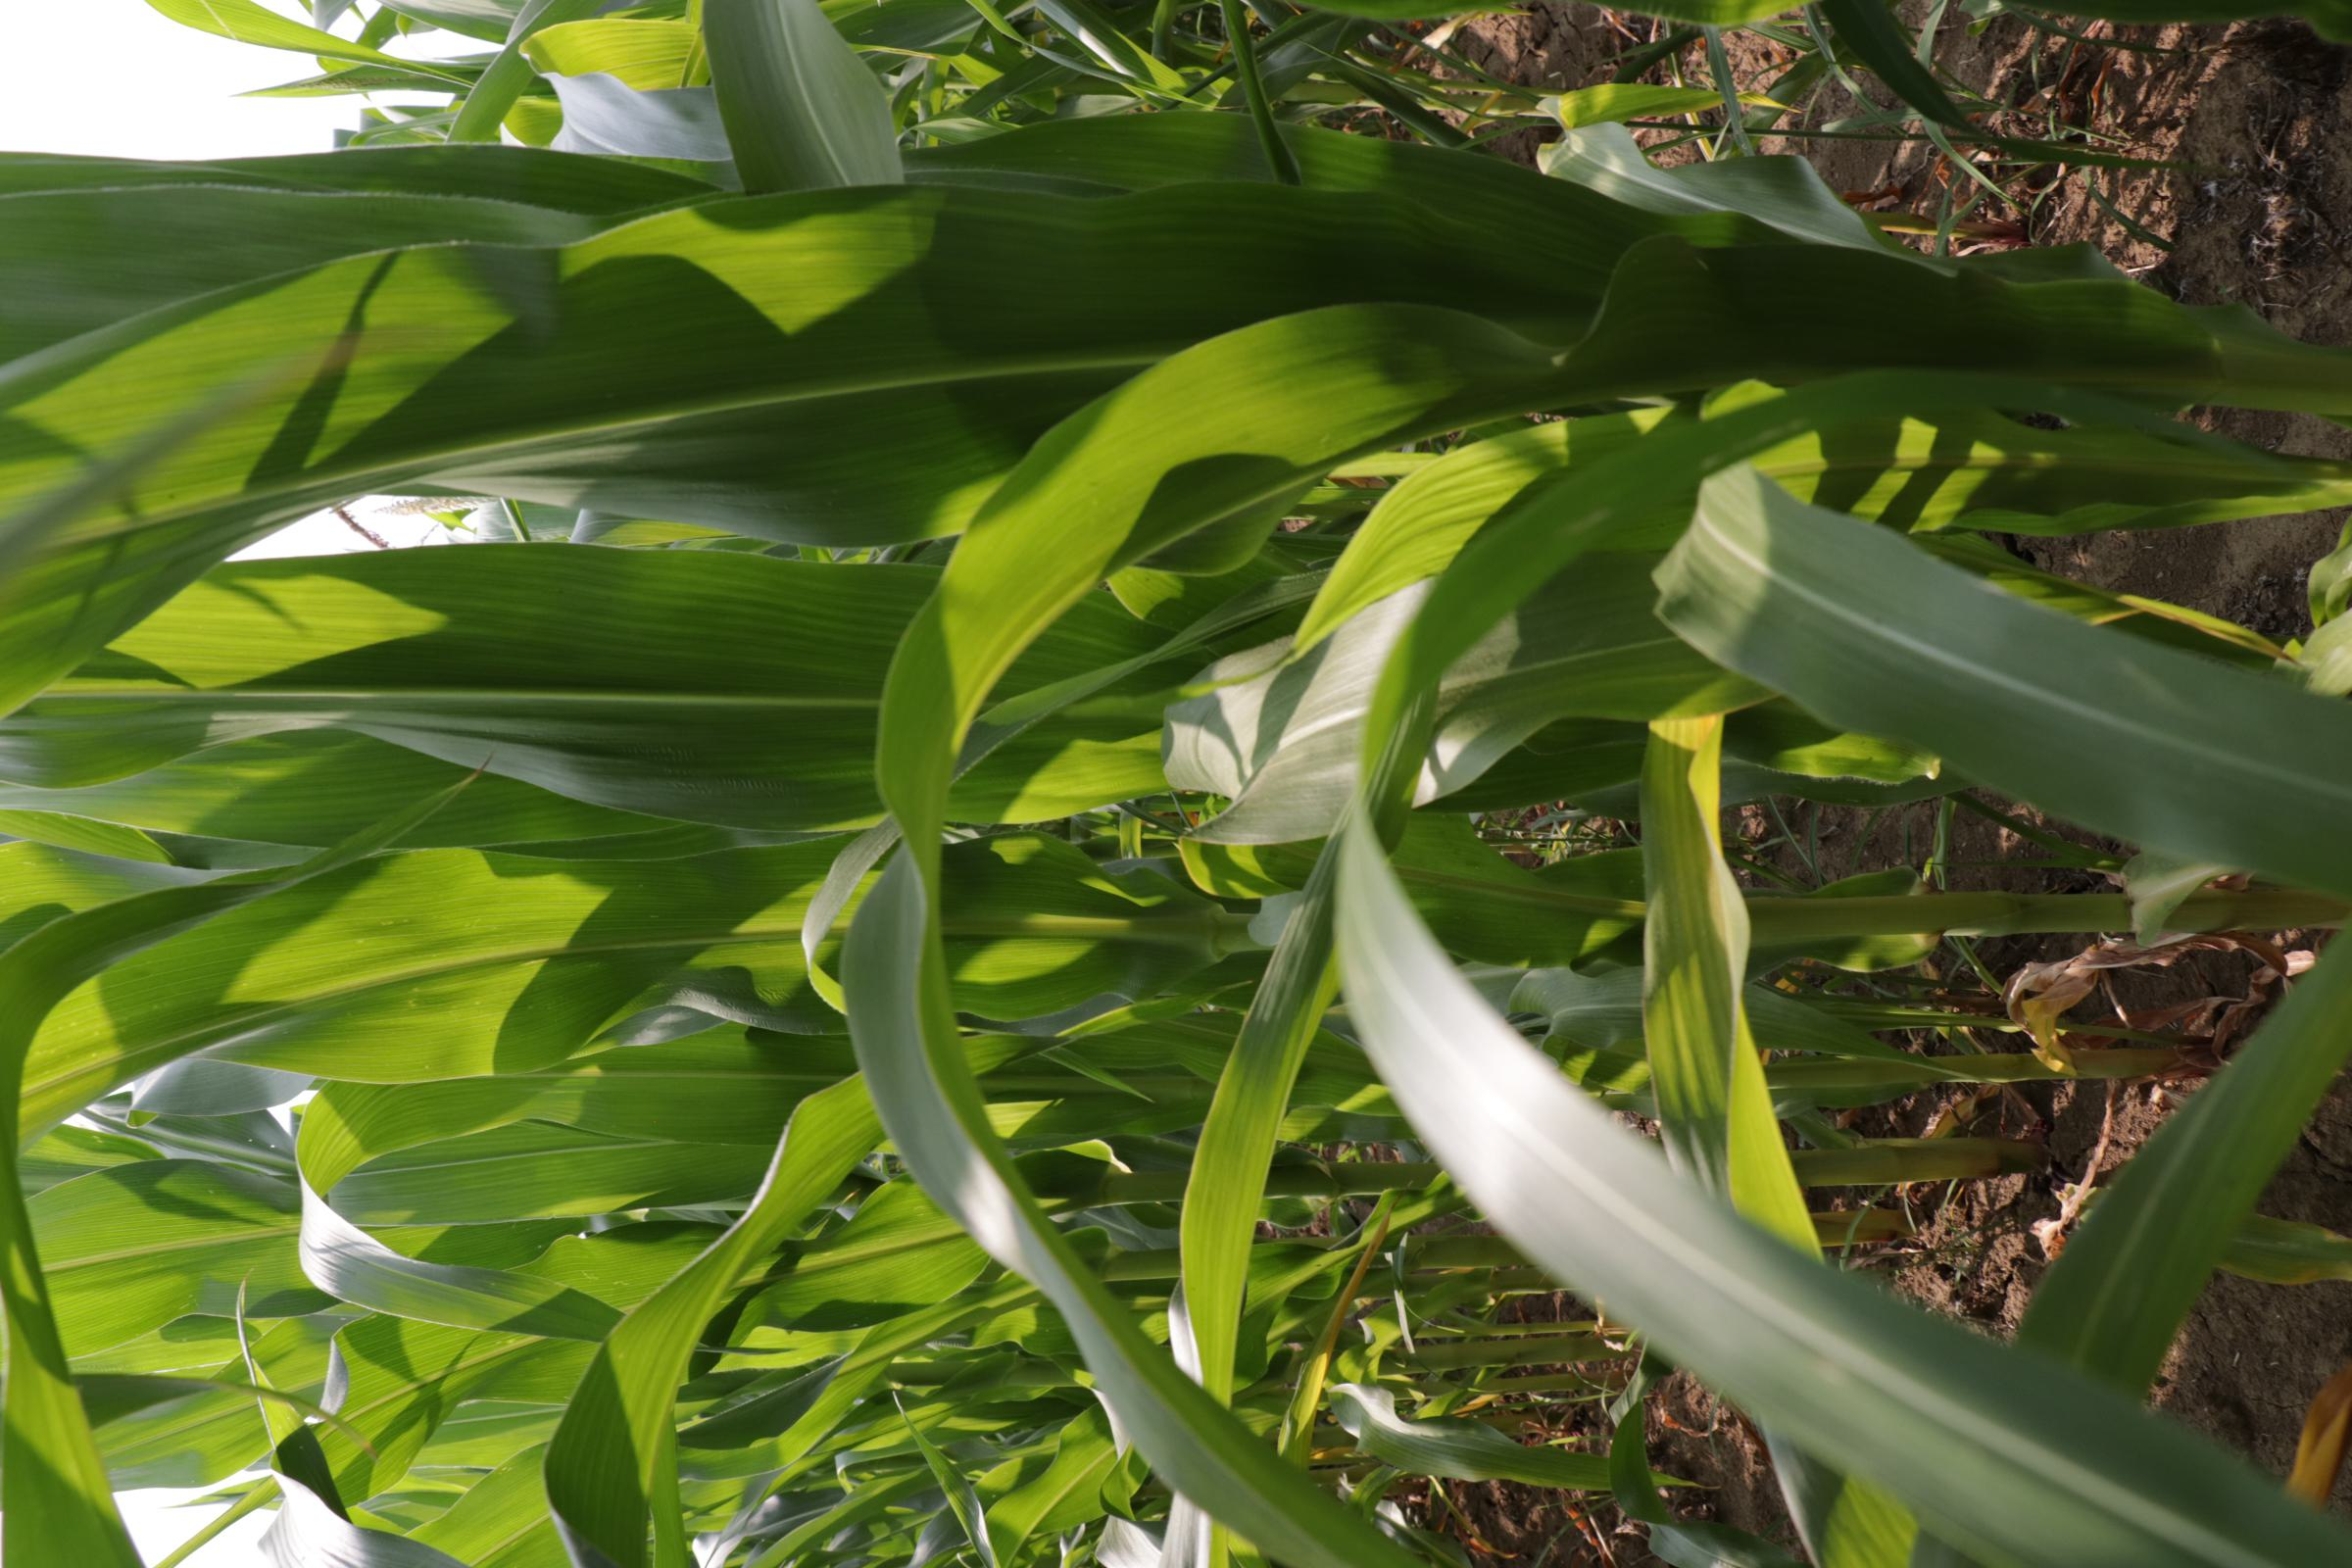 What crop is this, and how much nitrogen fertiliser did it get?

maize, reduced nitrogen fertilisation
